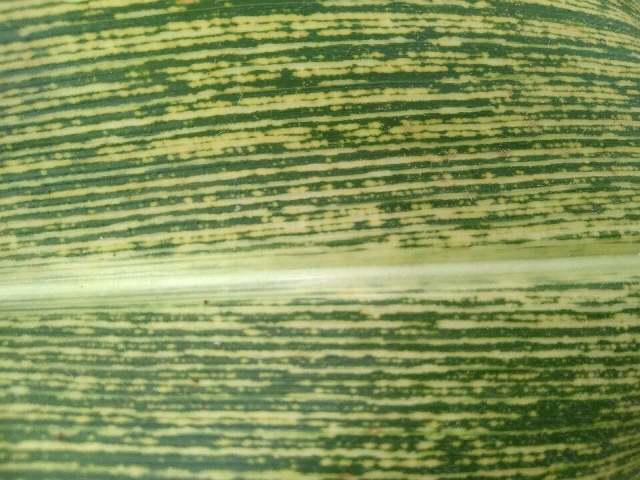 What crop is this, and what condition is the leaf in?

maize, maize streak virus
